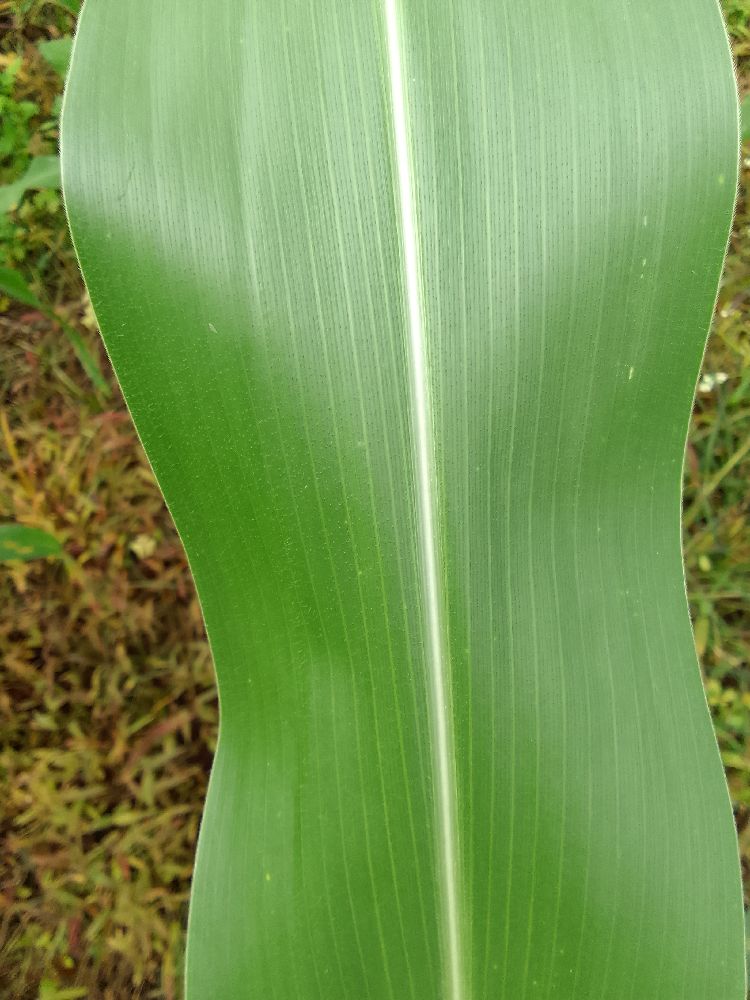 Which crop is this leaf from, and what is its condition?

maize, healthy
